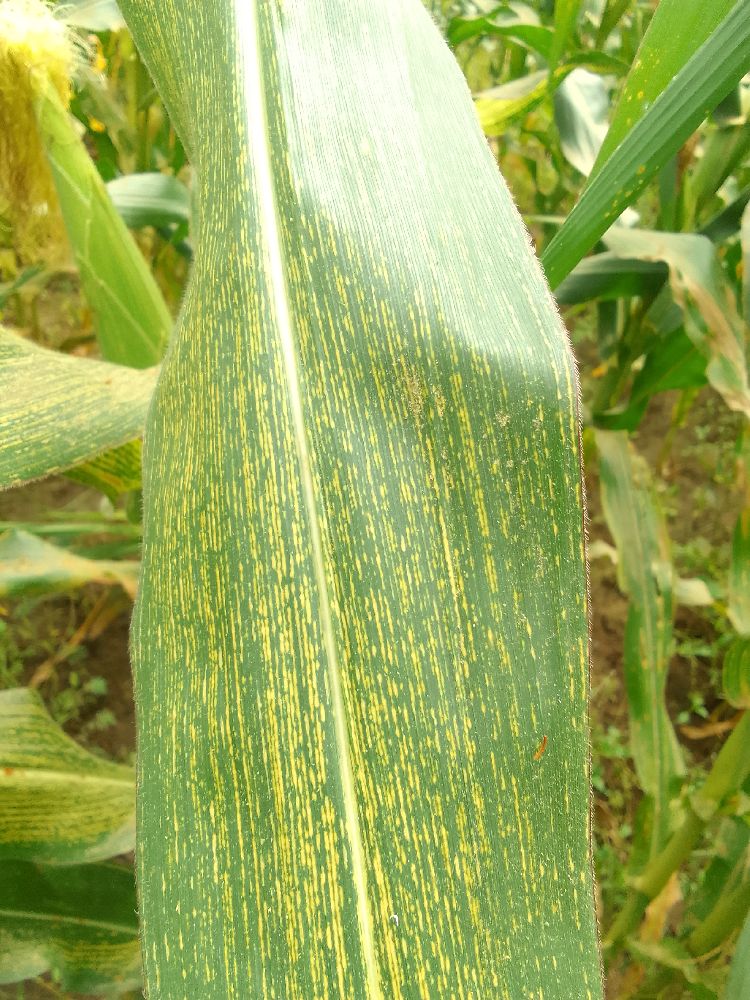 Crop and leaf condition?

maize, maize streak virus
